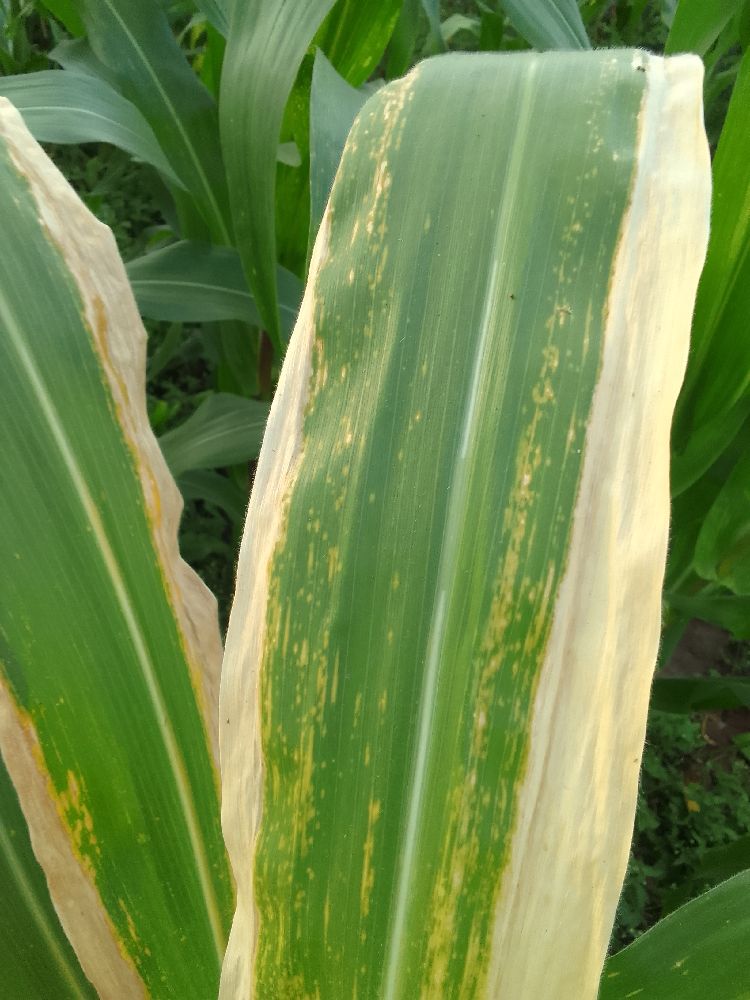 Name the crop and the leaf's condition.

maize, maize lethal necrosis
